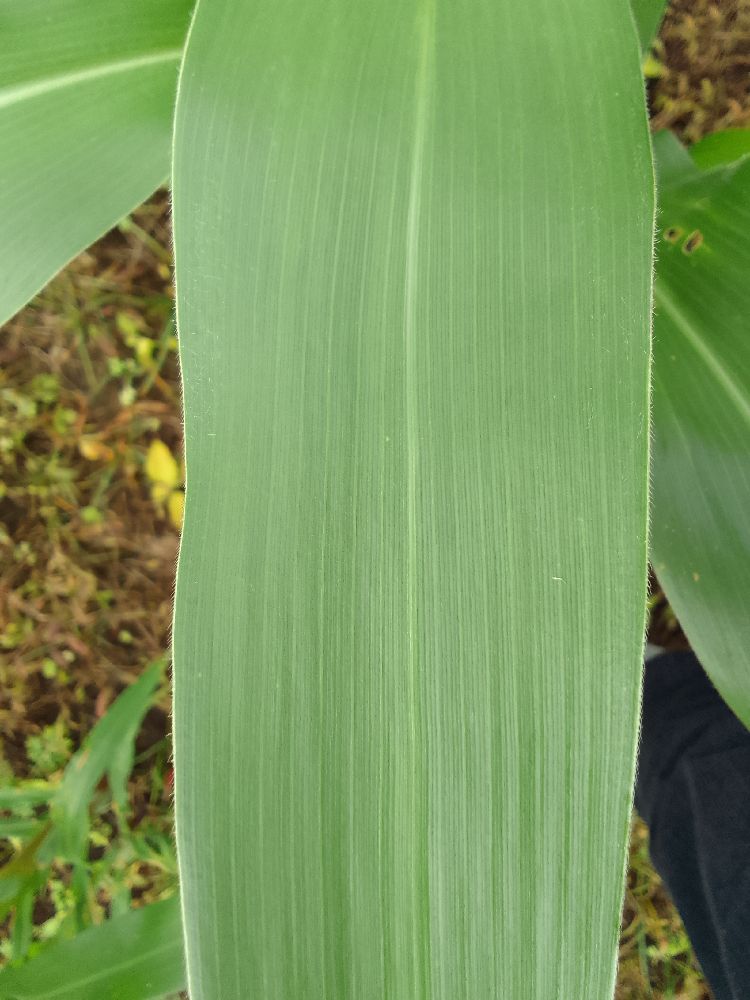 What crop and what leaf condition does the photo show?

maize, healthy
